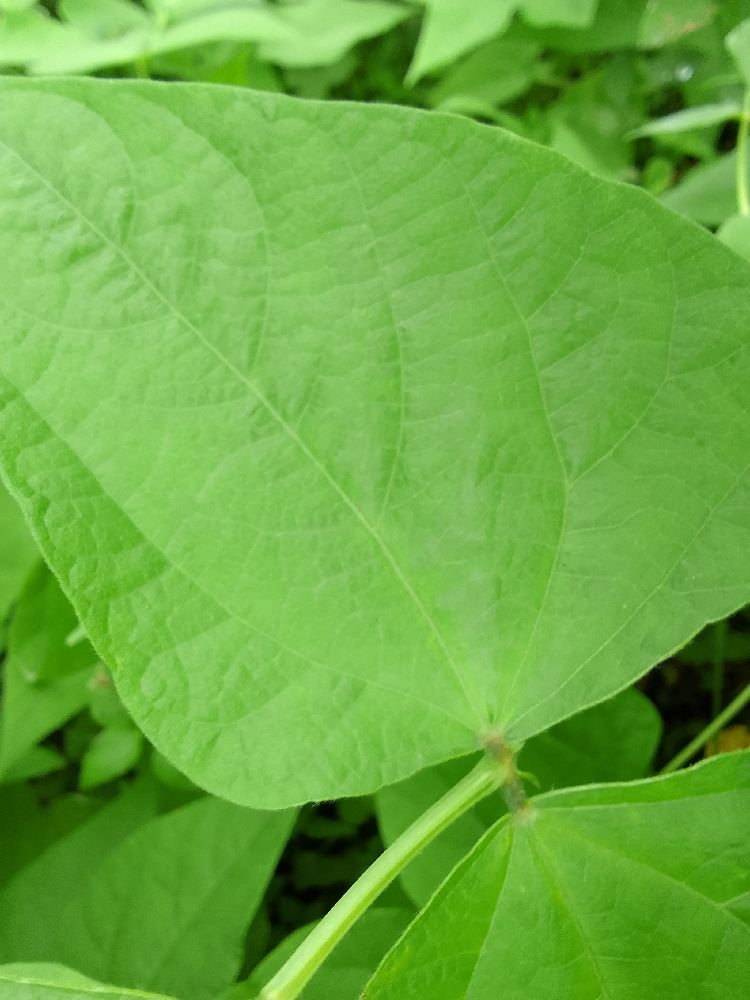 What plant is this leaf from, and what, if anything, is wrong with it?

common bean, healthy
